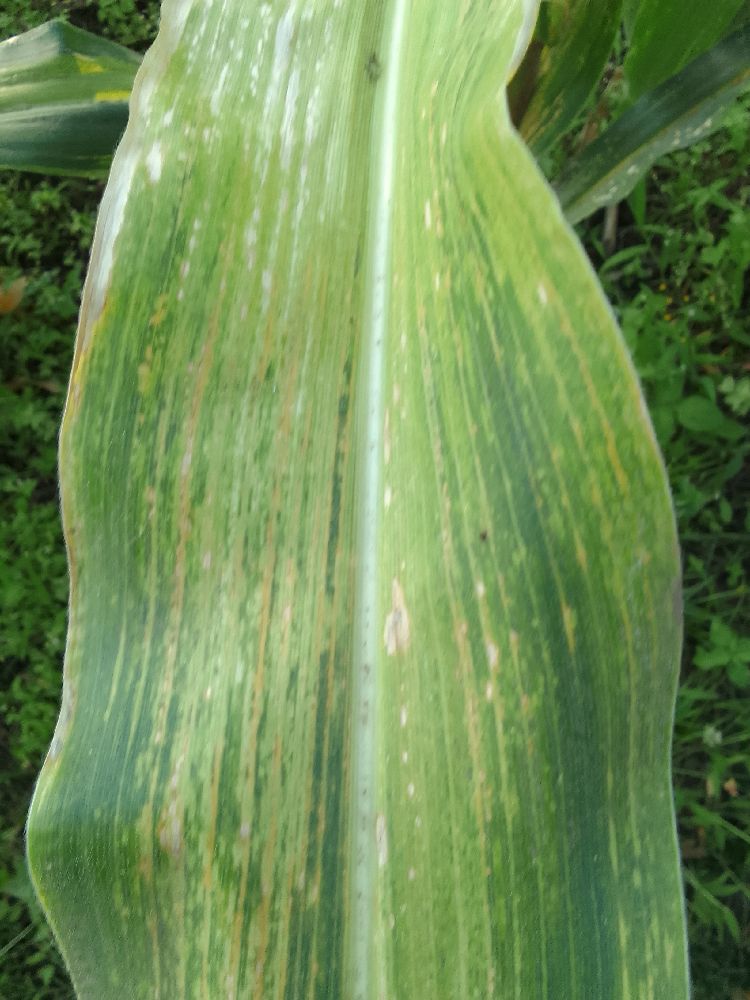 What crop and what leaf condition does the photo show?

maize, maize lethal necrosis
